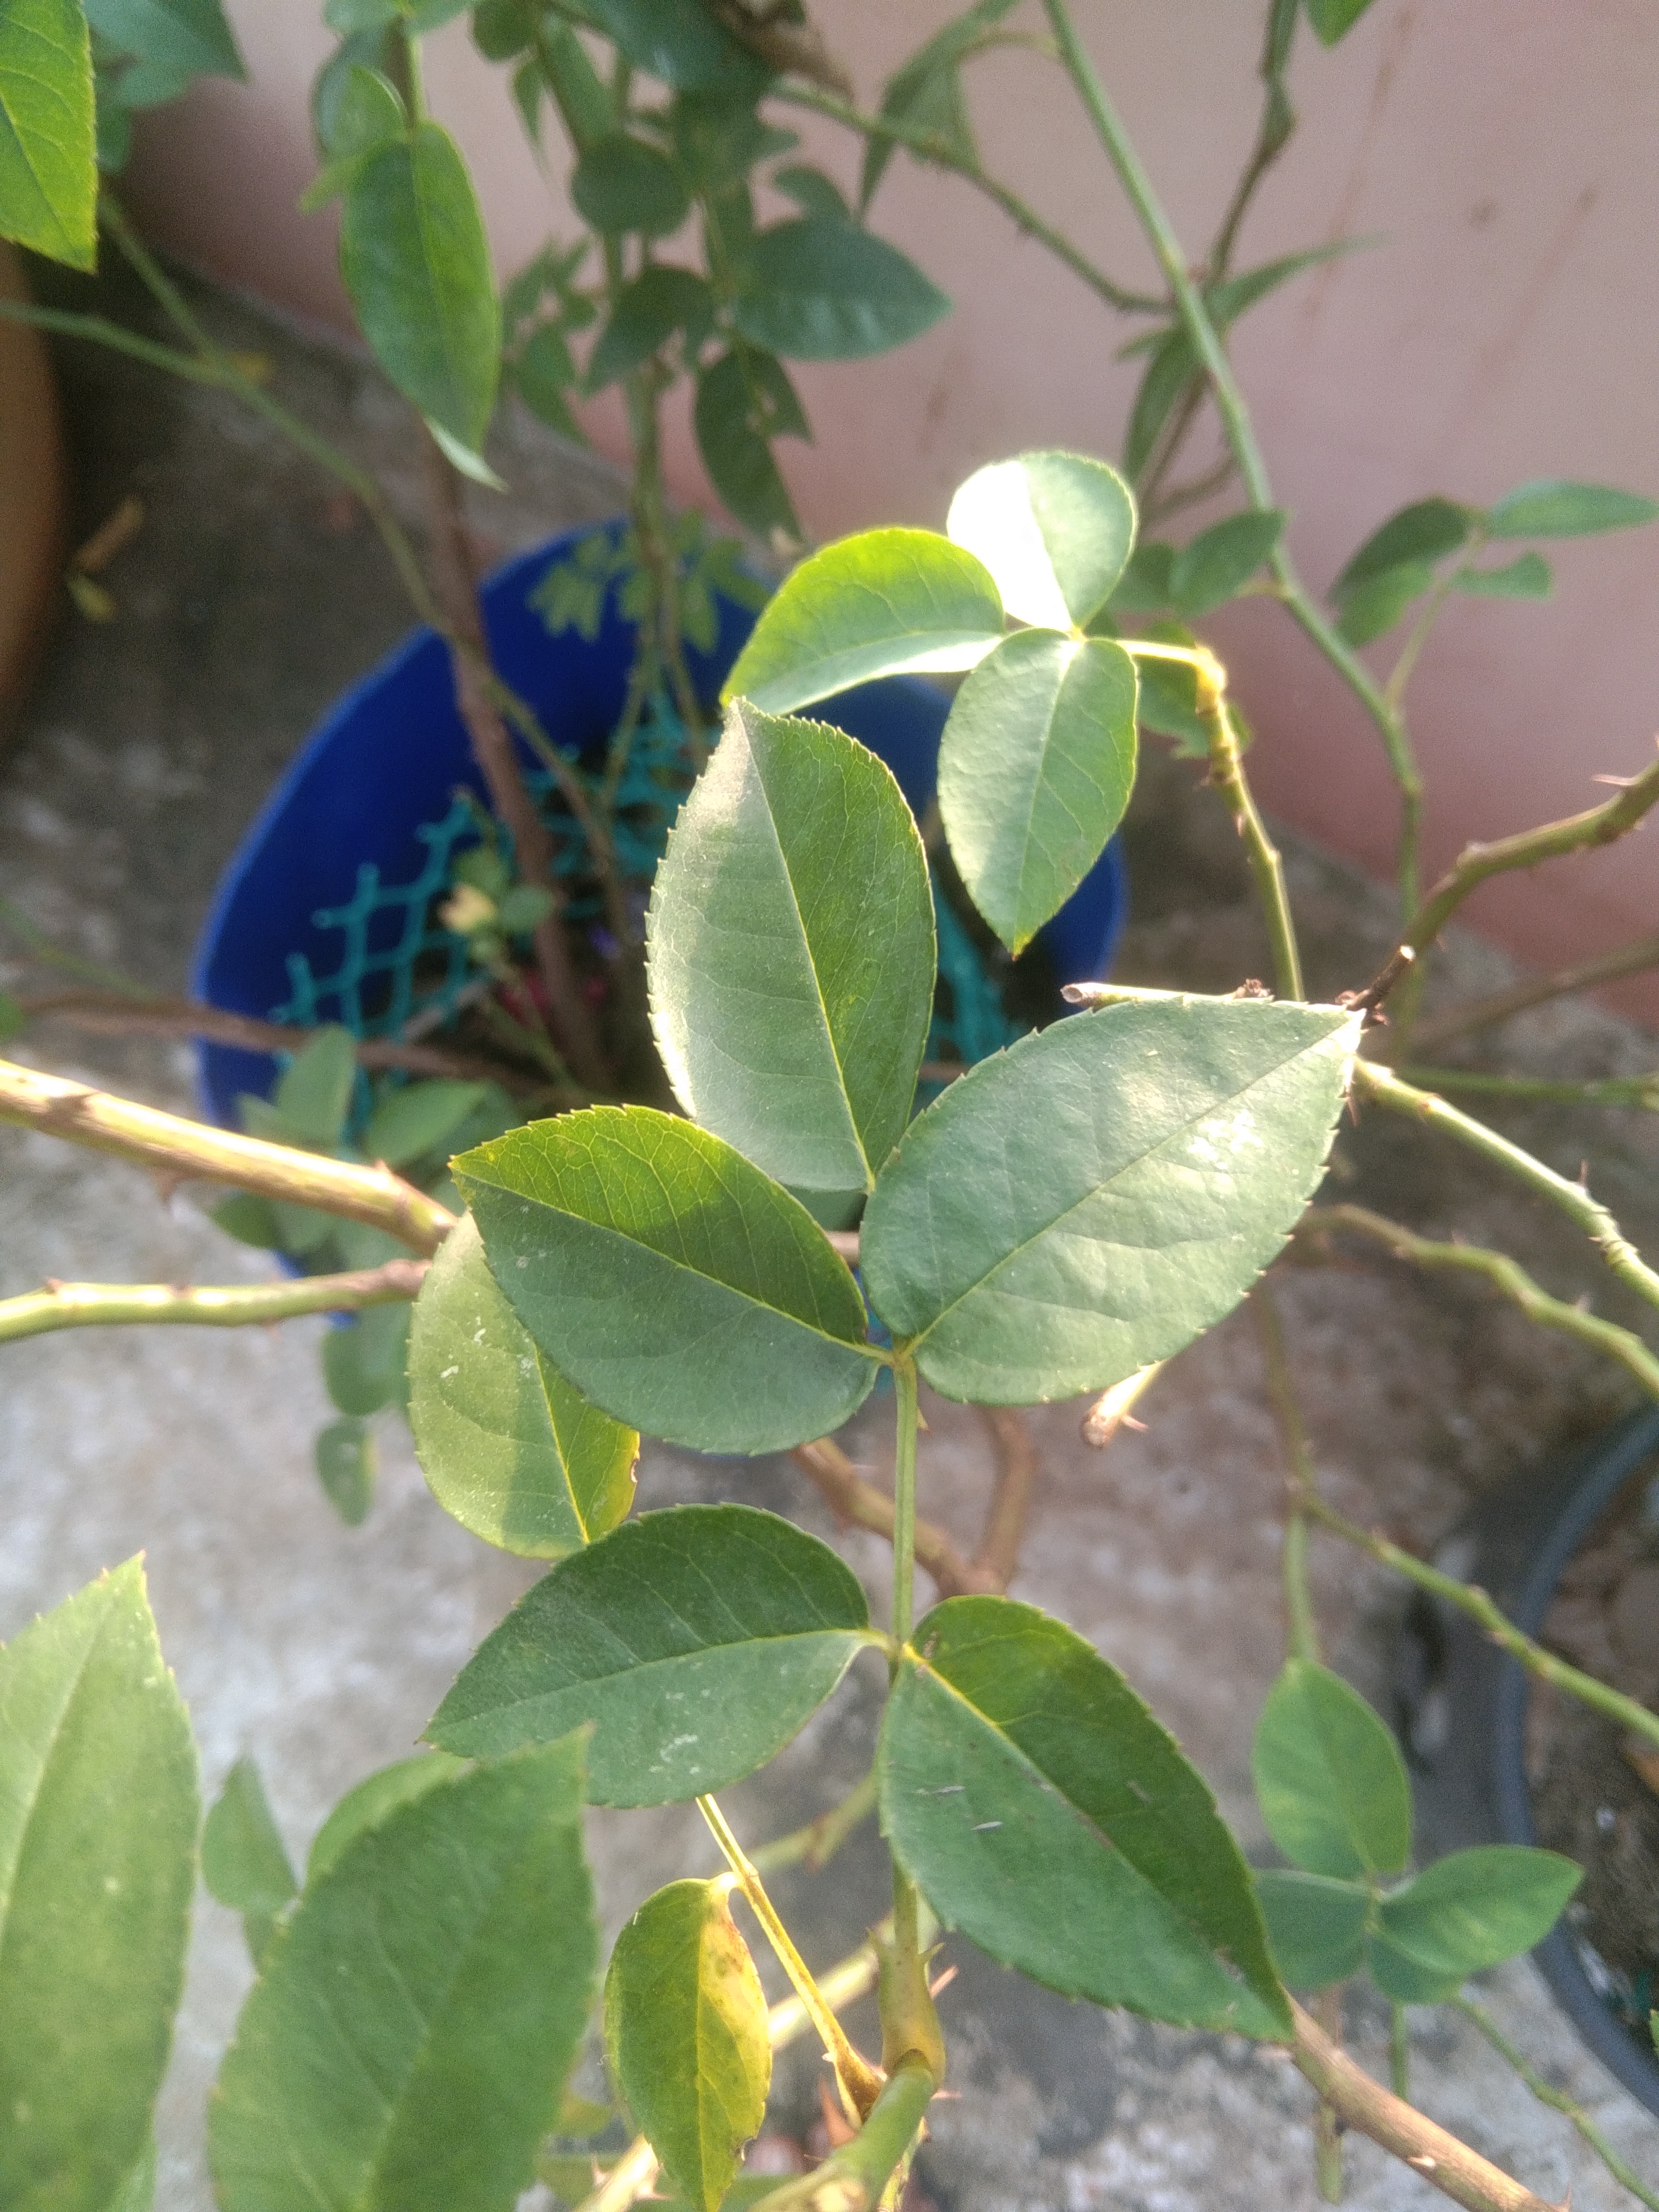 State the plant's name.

rose
